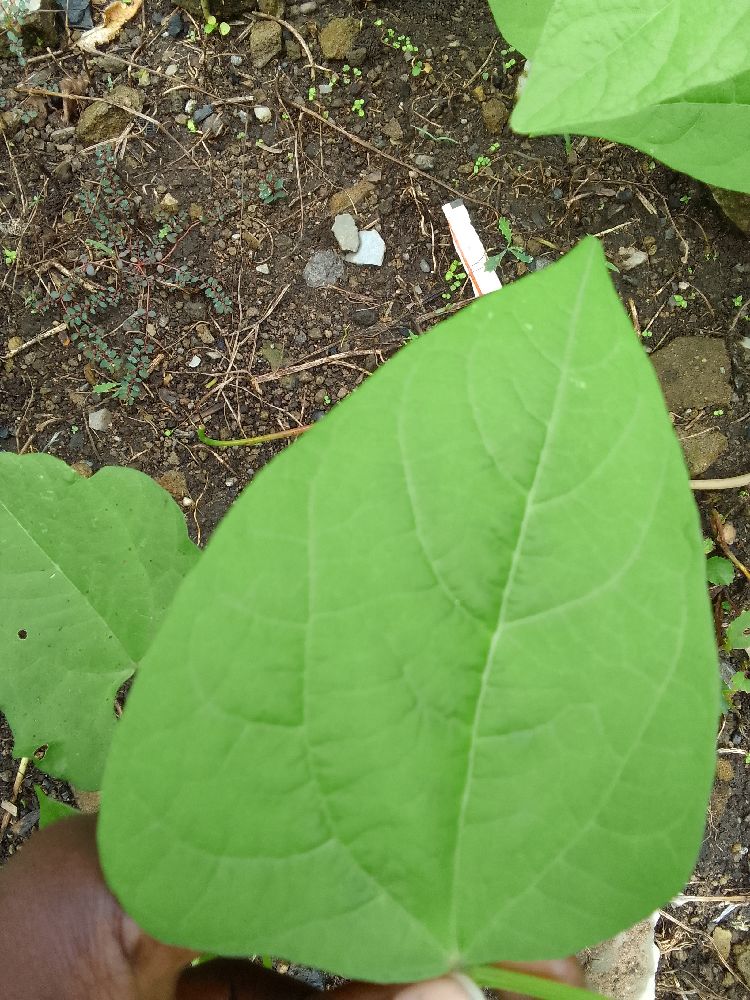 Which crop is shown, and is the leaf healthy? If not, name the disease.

common bean, healthy
